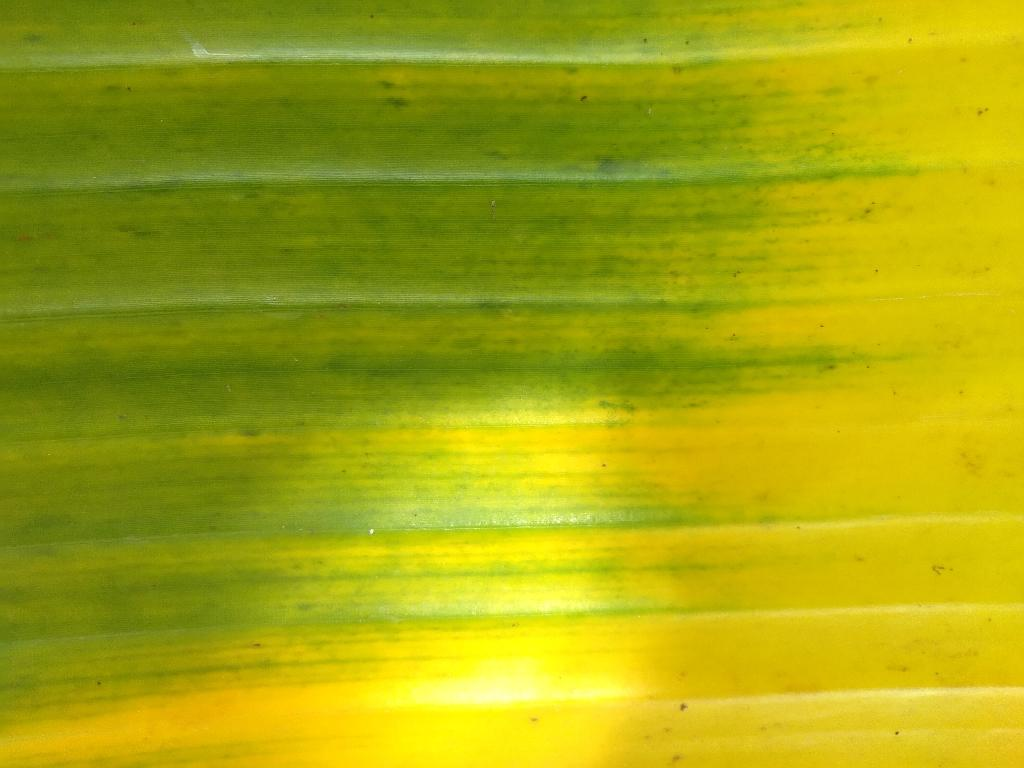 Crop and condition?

banana, fusarium wilt race 1
